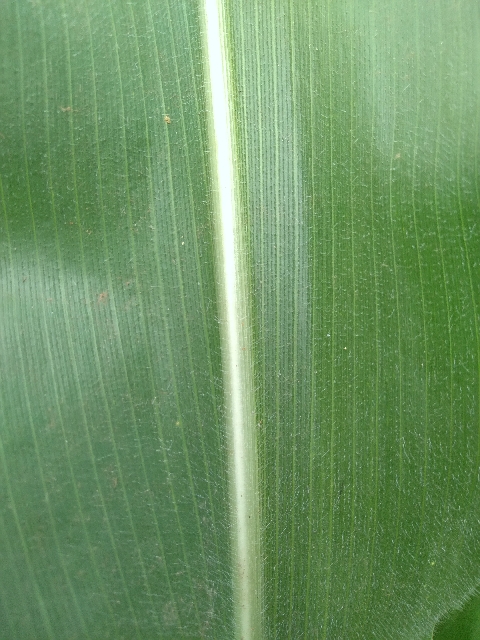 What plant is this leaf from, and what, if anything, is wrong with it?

maize, healthy
